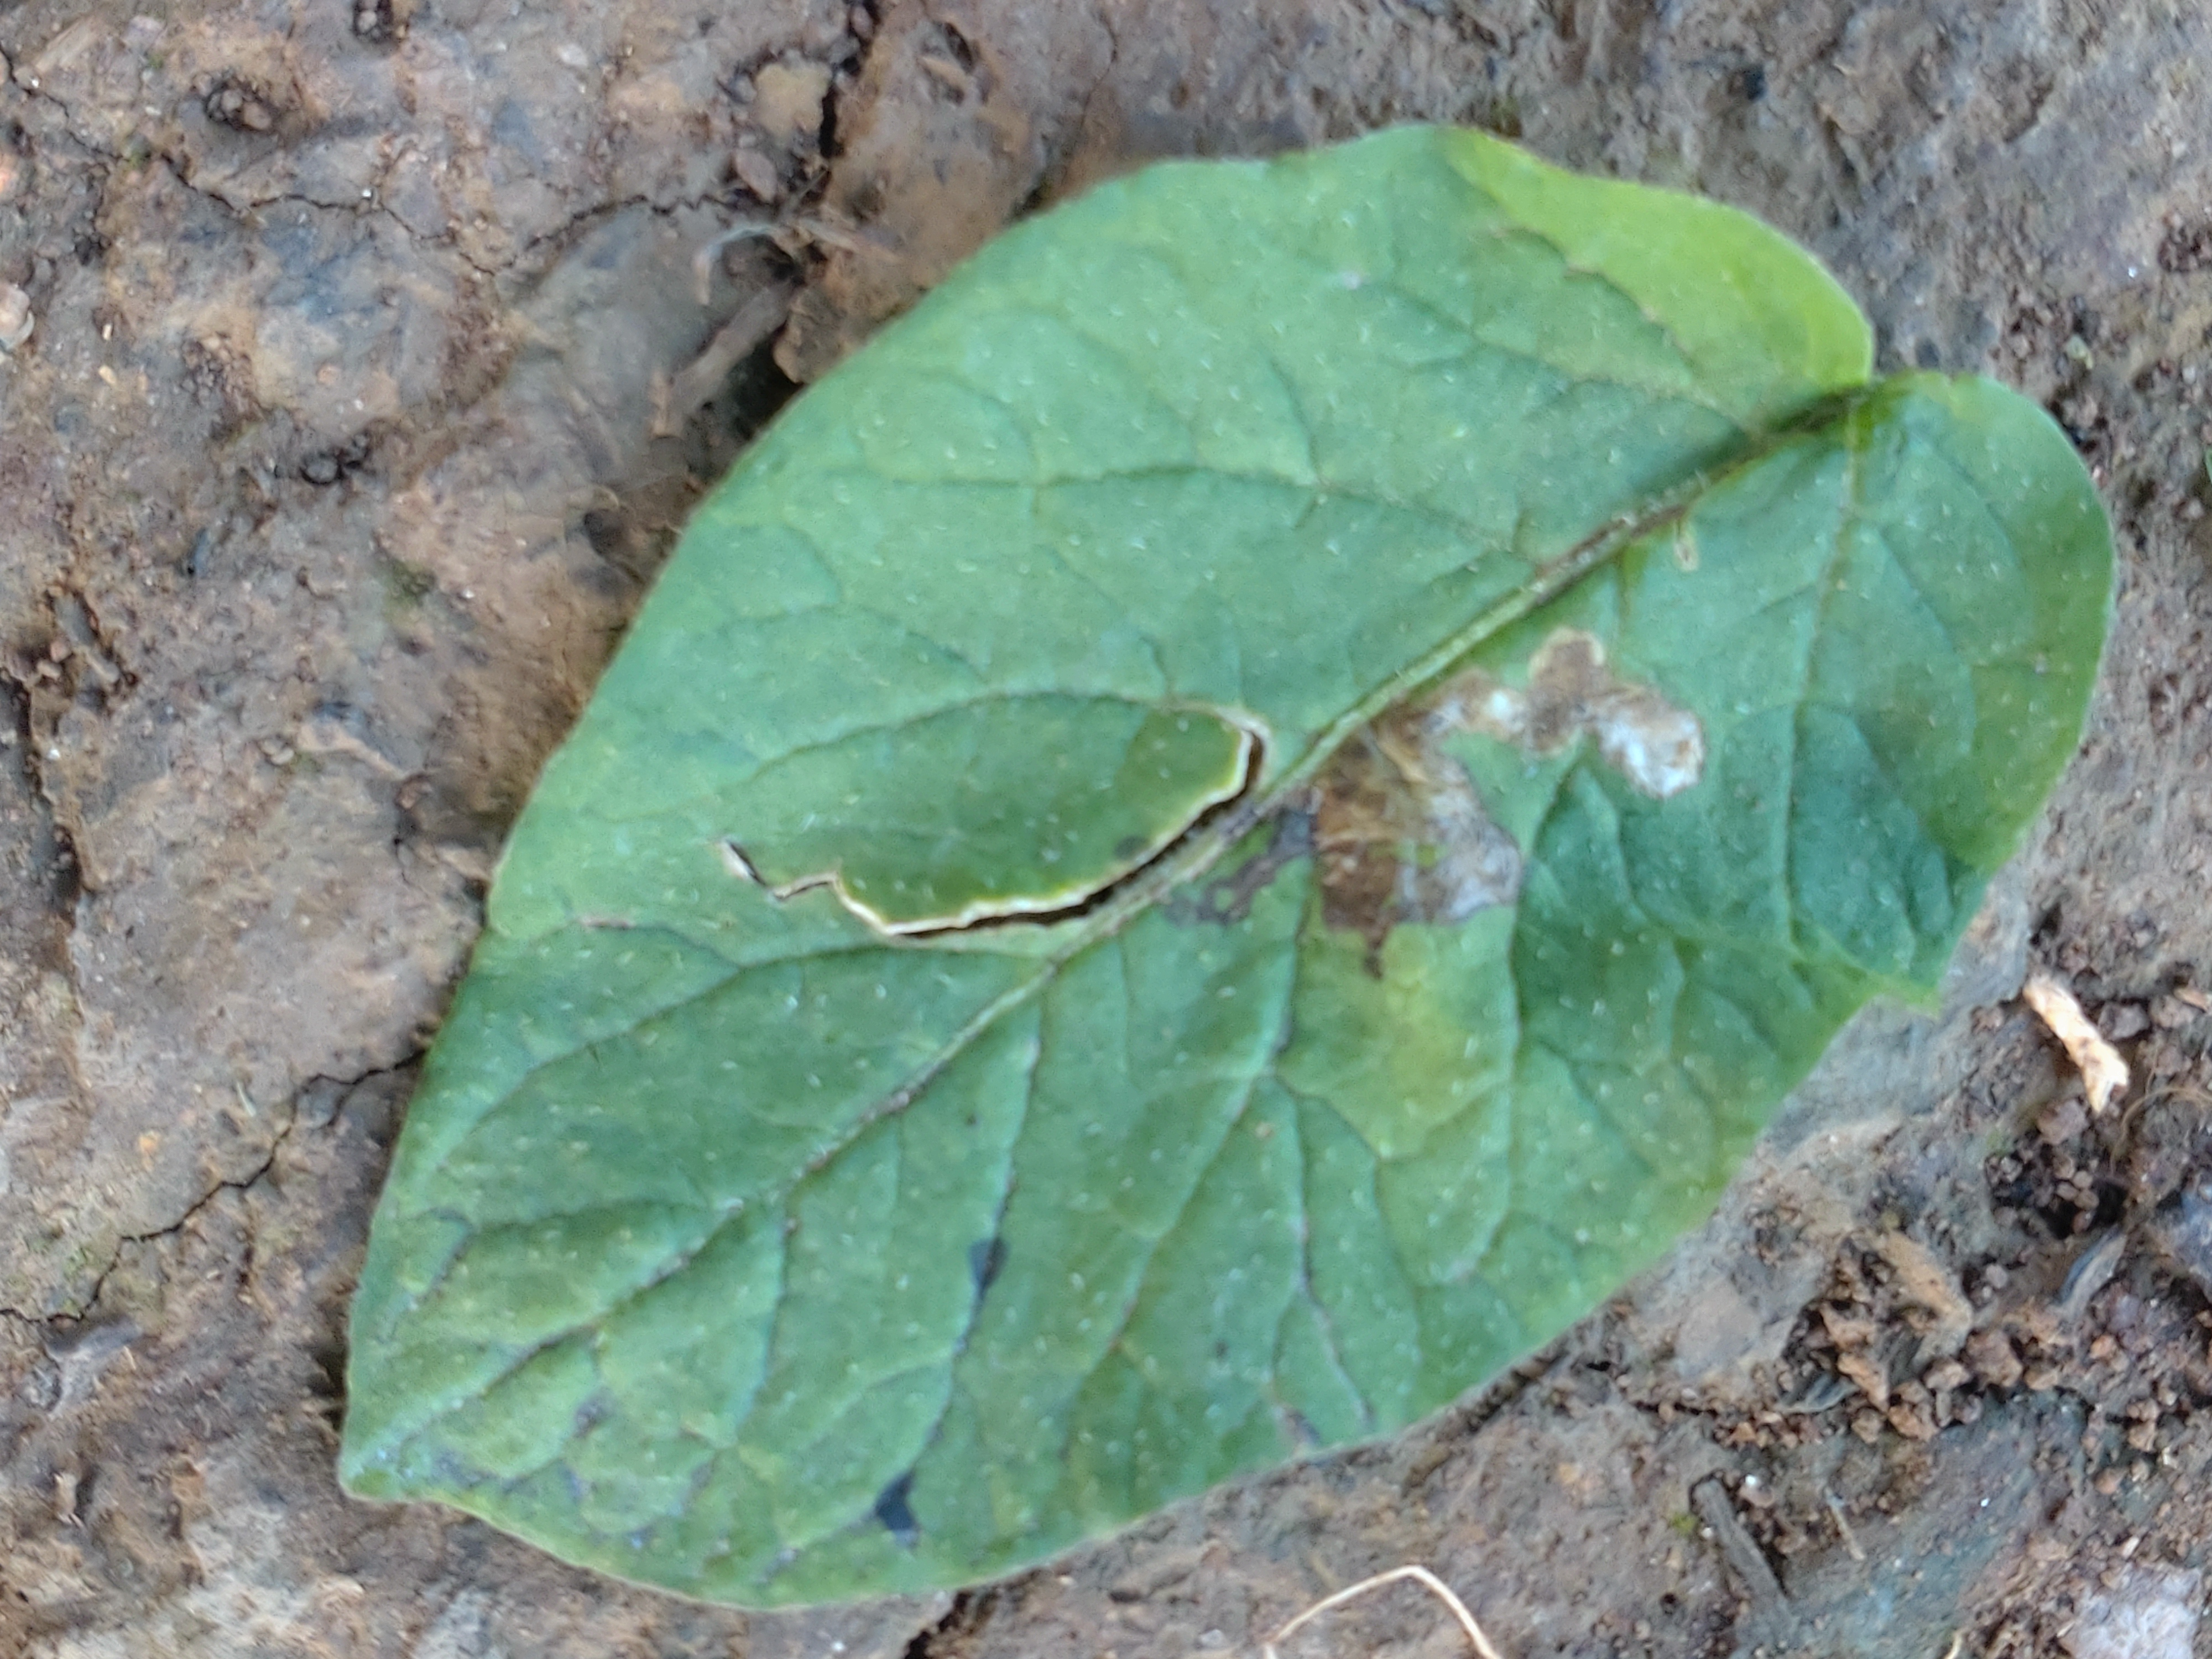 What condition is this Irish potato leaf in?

early blight
